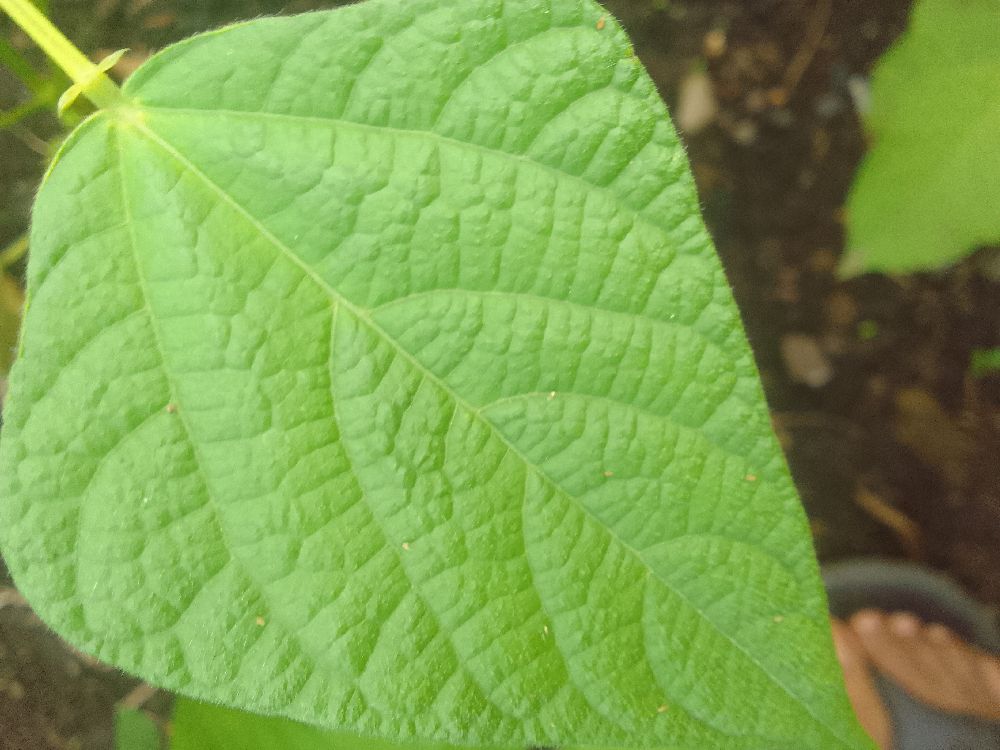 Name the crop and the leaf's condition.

common bean, healthy
